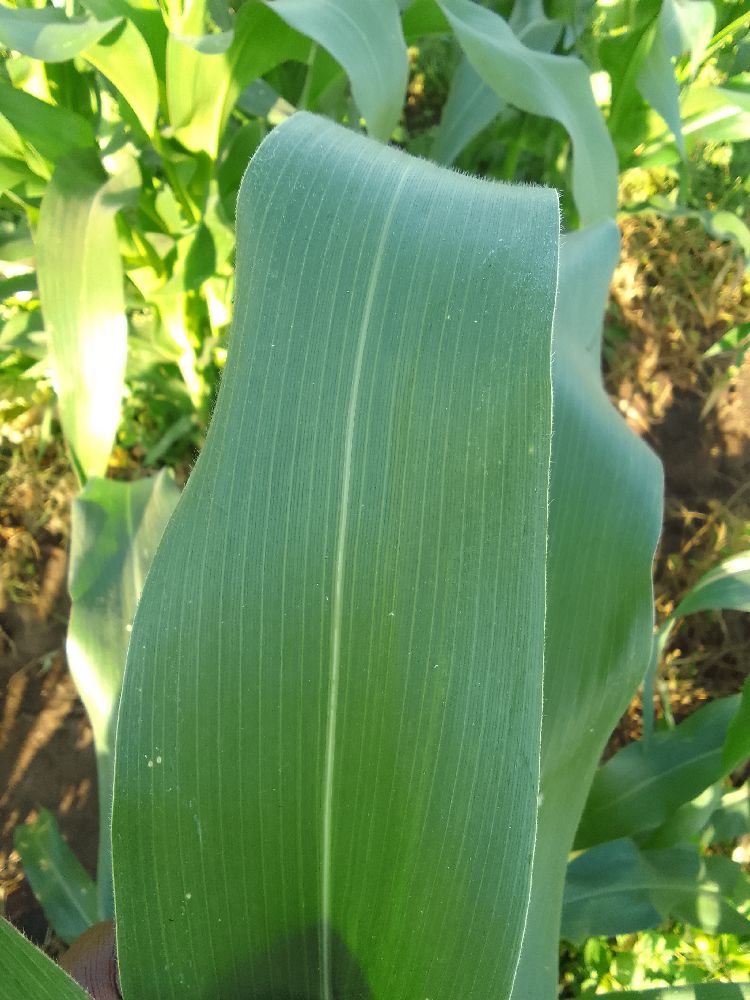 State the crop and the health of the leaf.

maize, healthy
